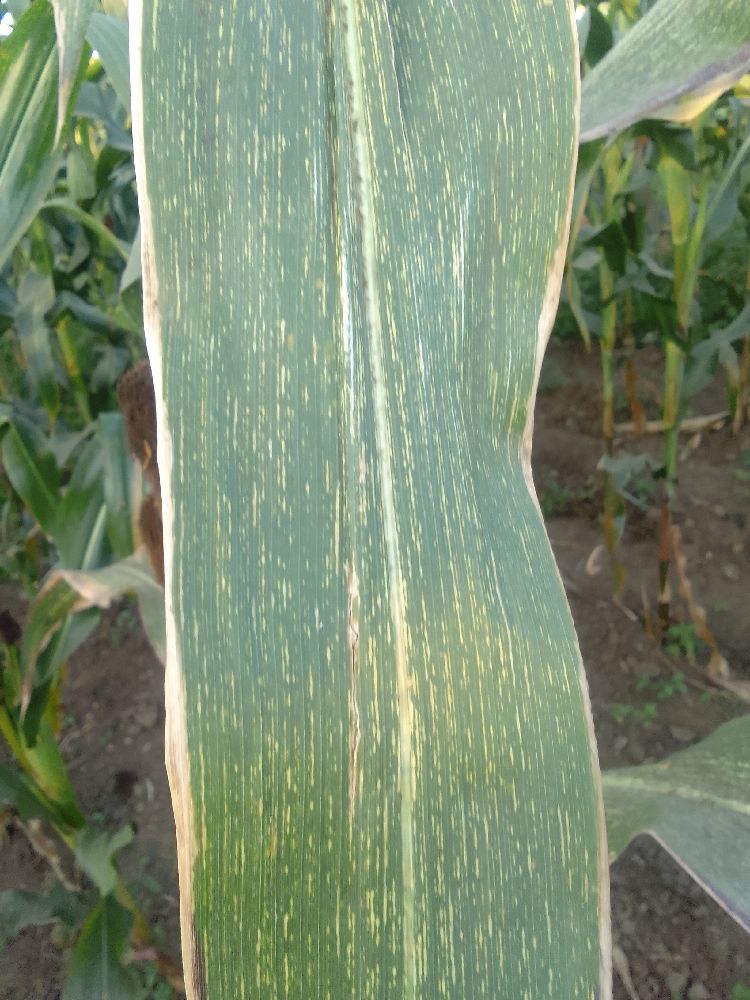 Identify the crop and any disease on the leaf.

maize, maize streak virus
